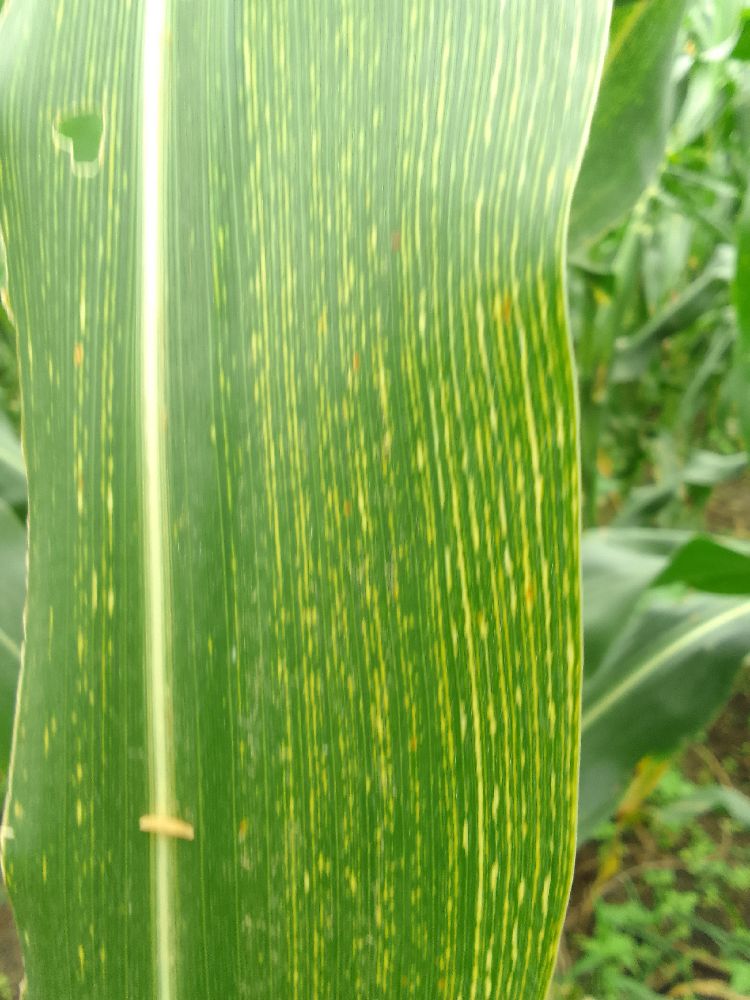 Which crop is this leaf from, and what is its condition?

maize, maize streak virus
